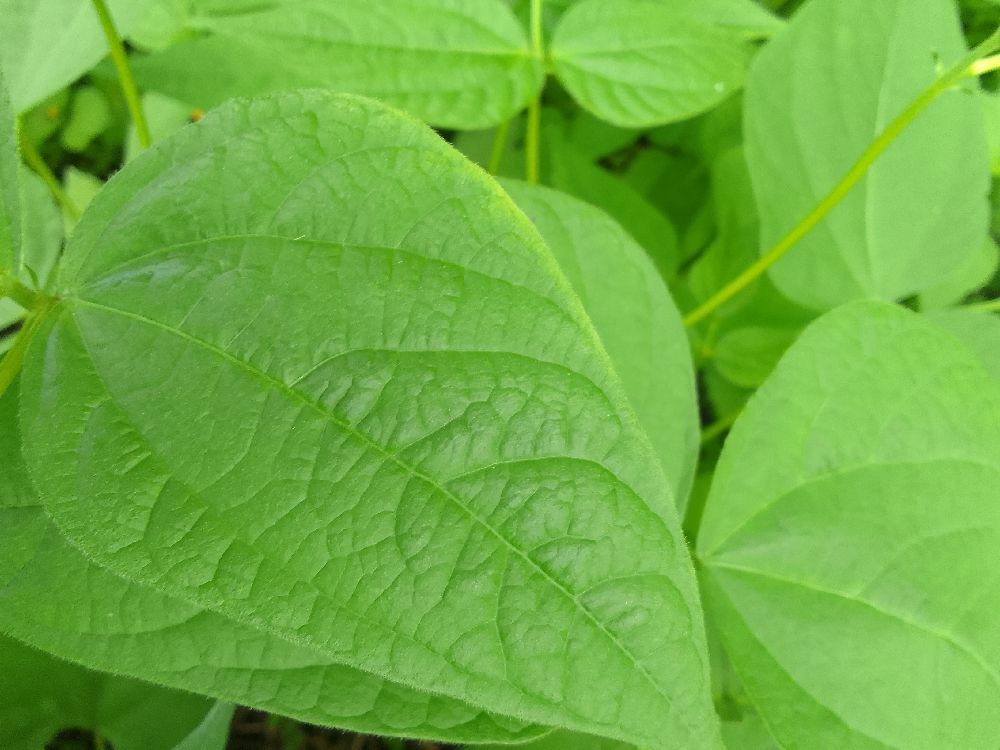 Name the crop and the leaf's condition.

common bean, healthy
